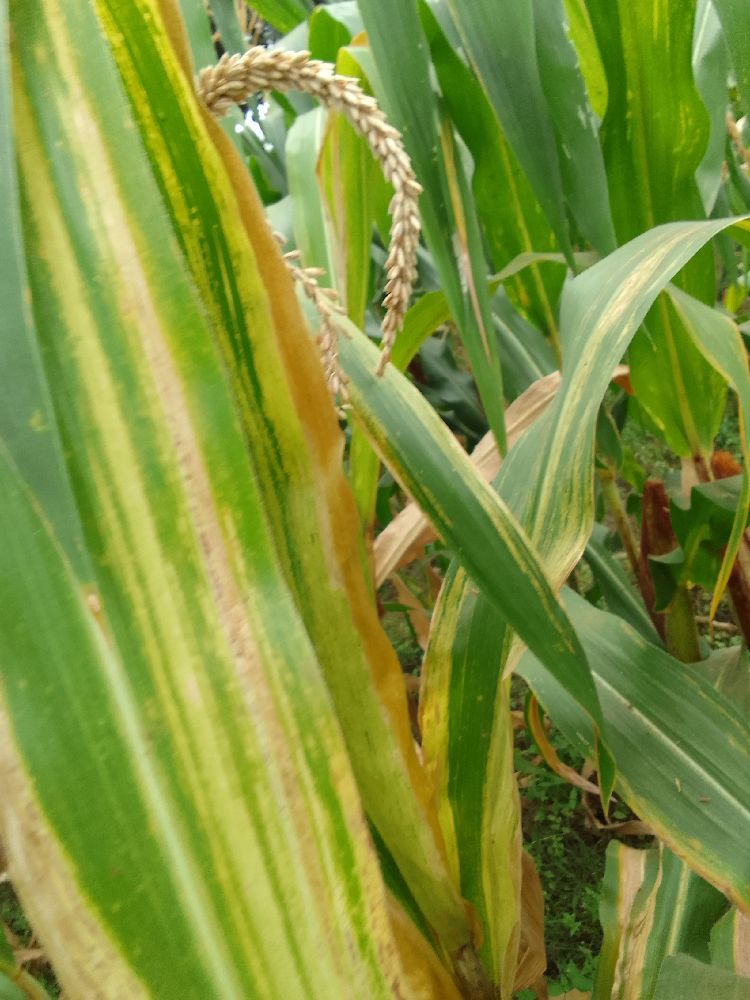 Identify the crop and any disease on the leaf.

maize, maize lethal necrosis
